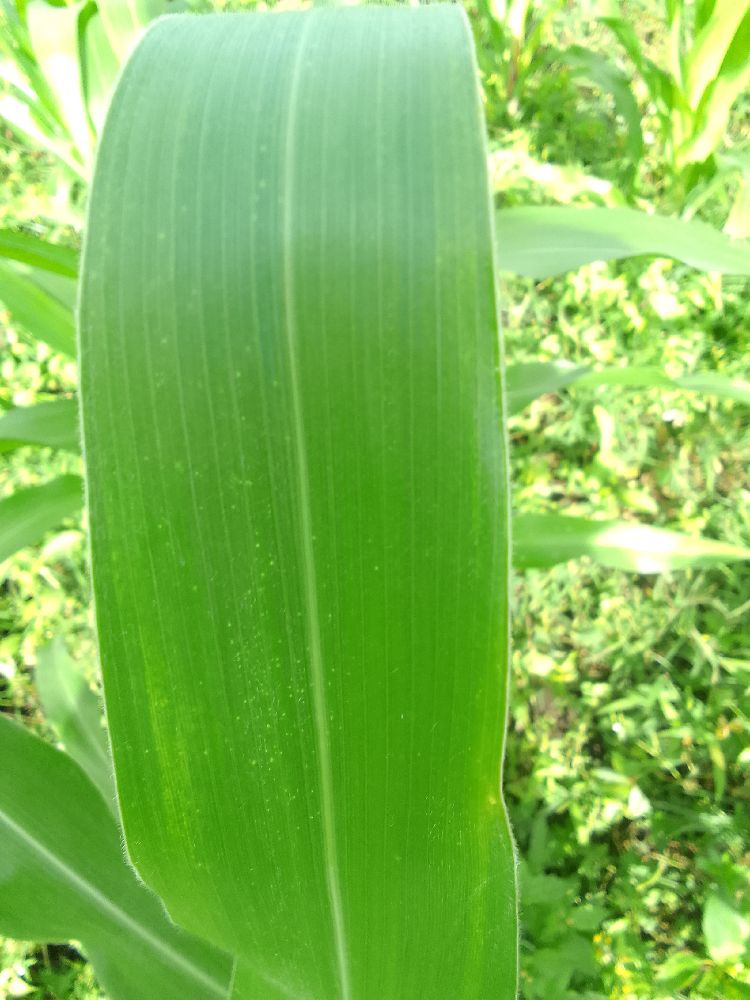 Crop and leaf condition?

maize, healthy
